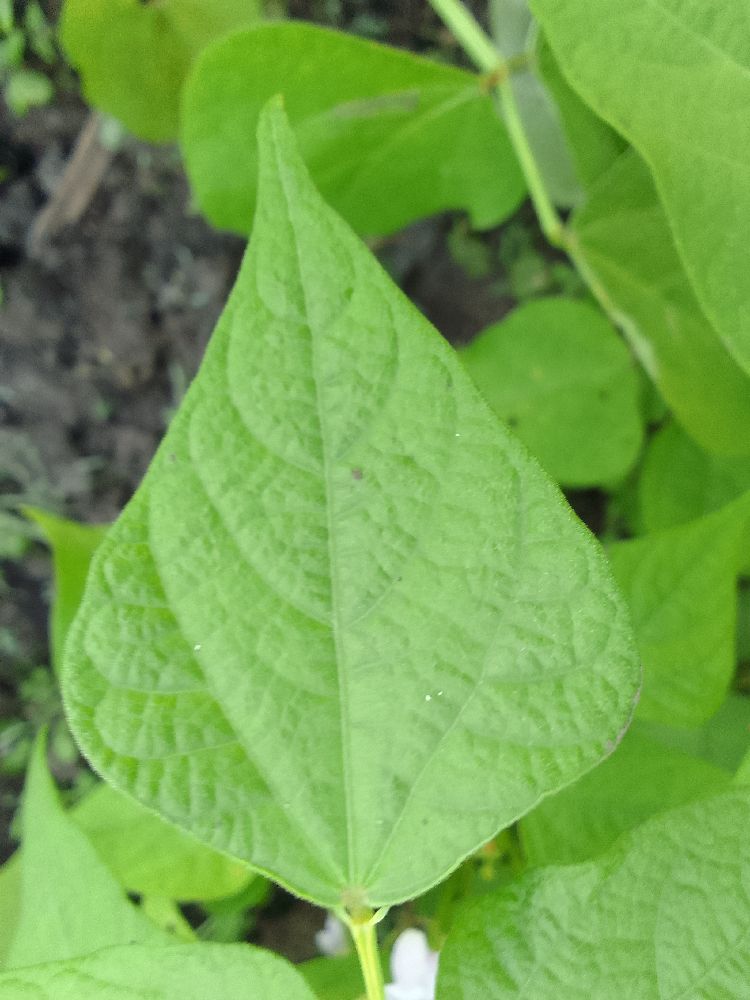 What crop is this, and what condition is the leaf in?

common bean, healthy
